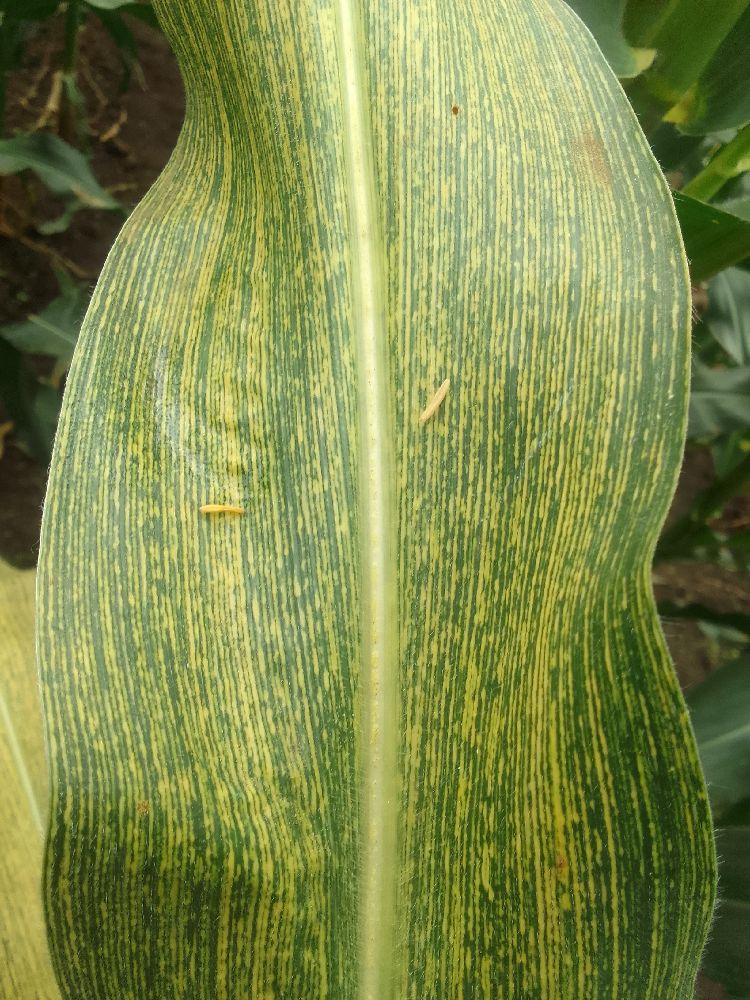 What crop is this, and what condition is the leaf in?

maize, maize streak virus
